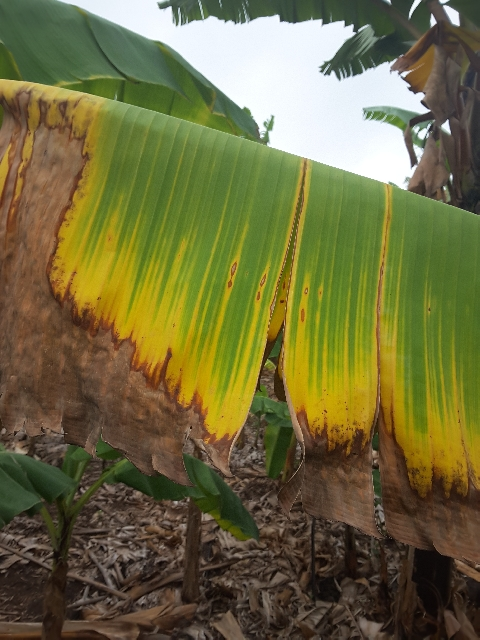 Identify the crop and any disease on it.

banana, fusarium wilt race 1
